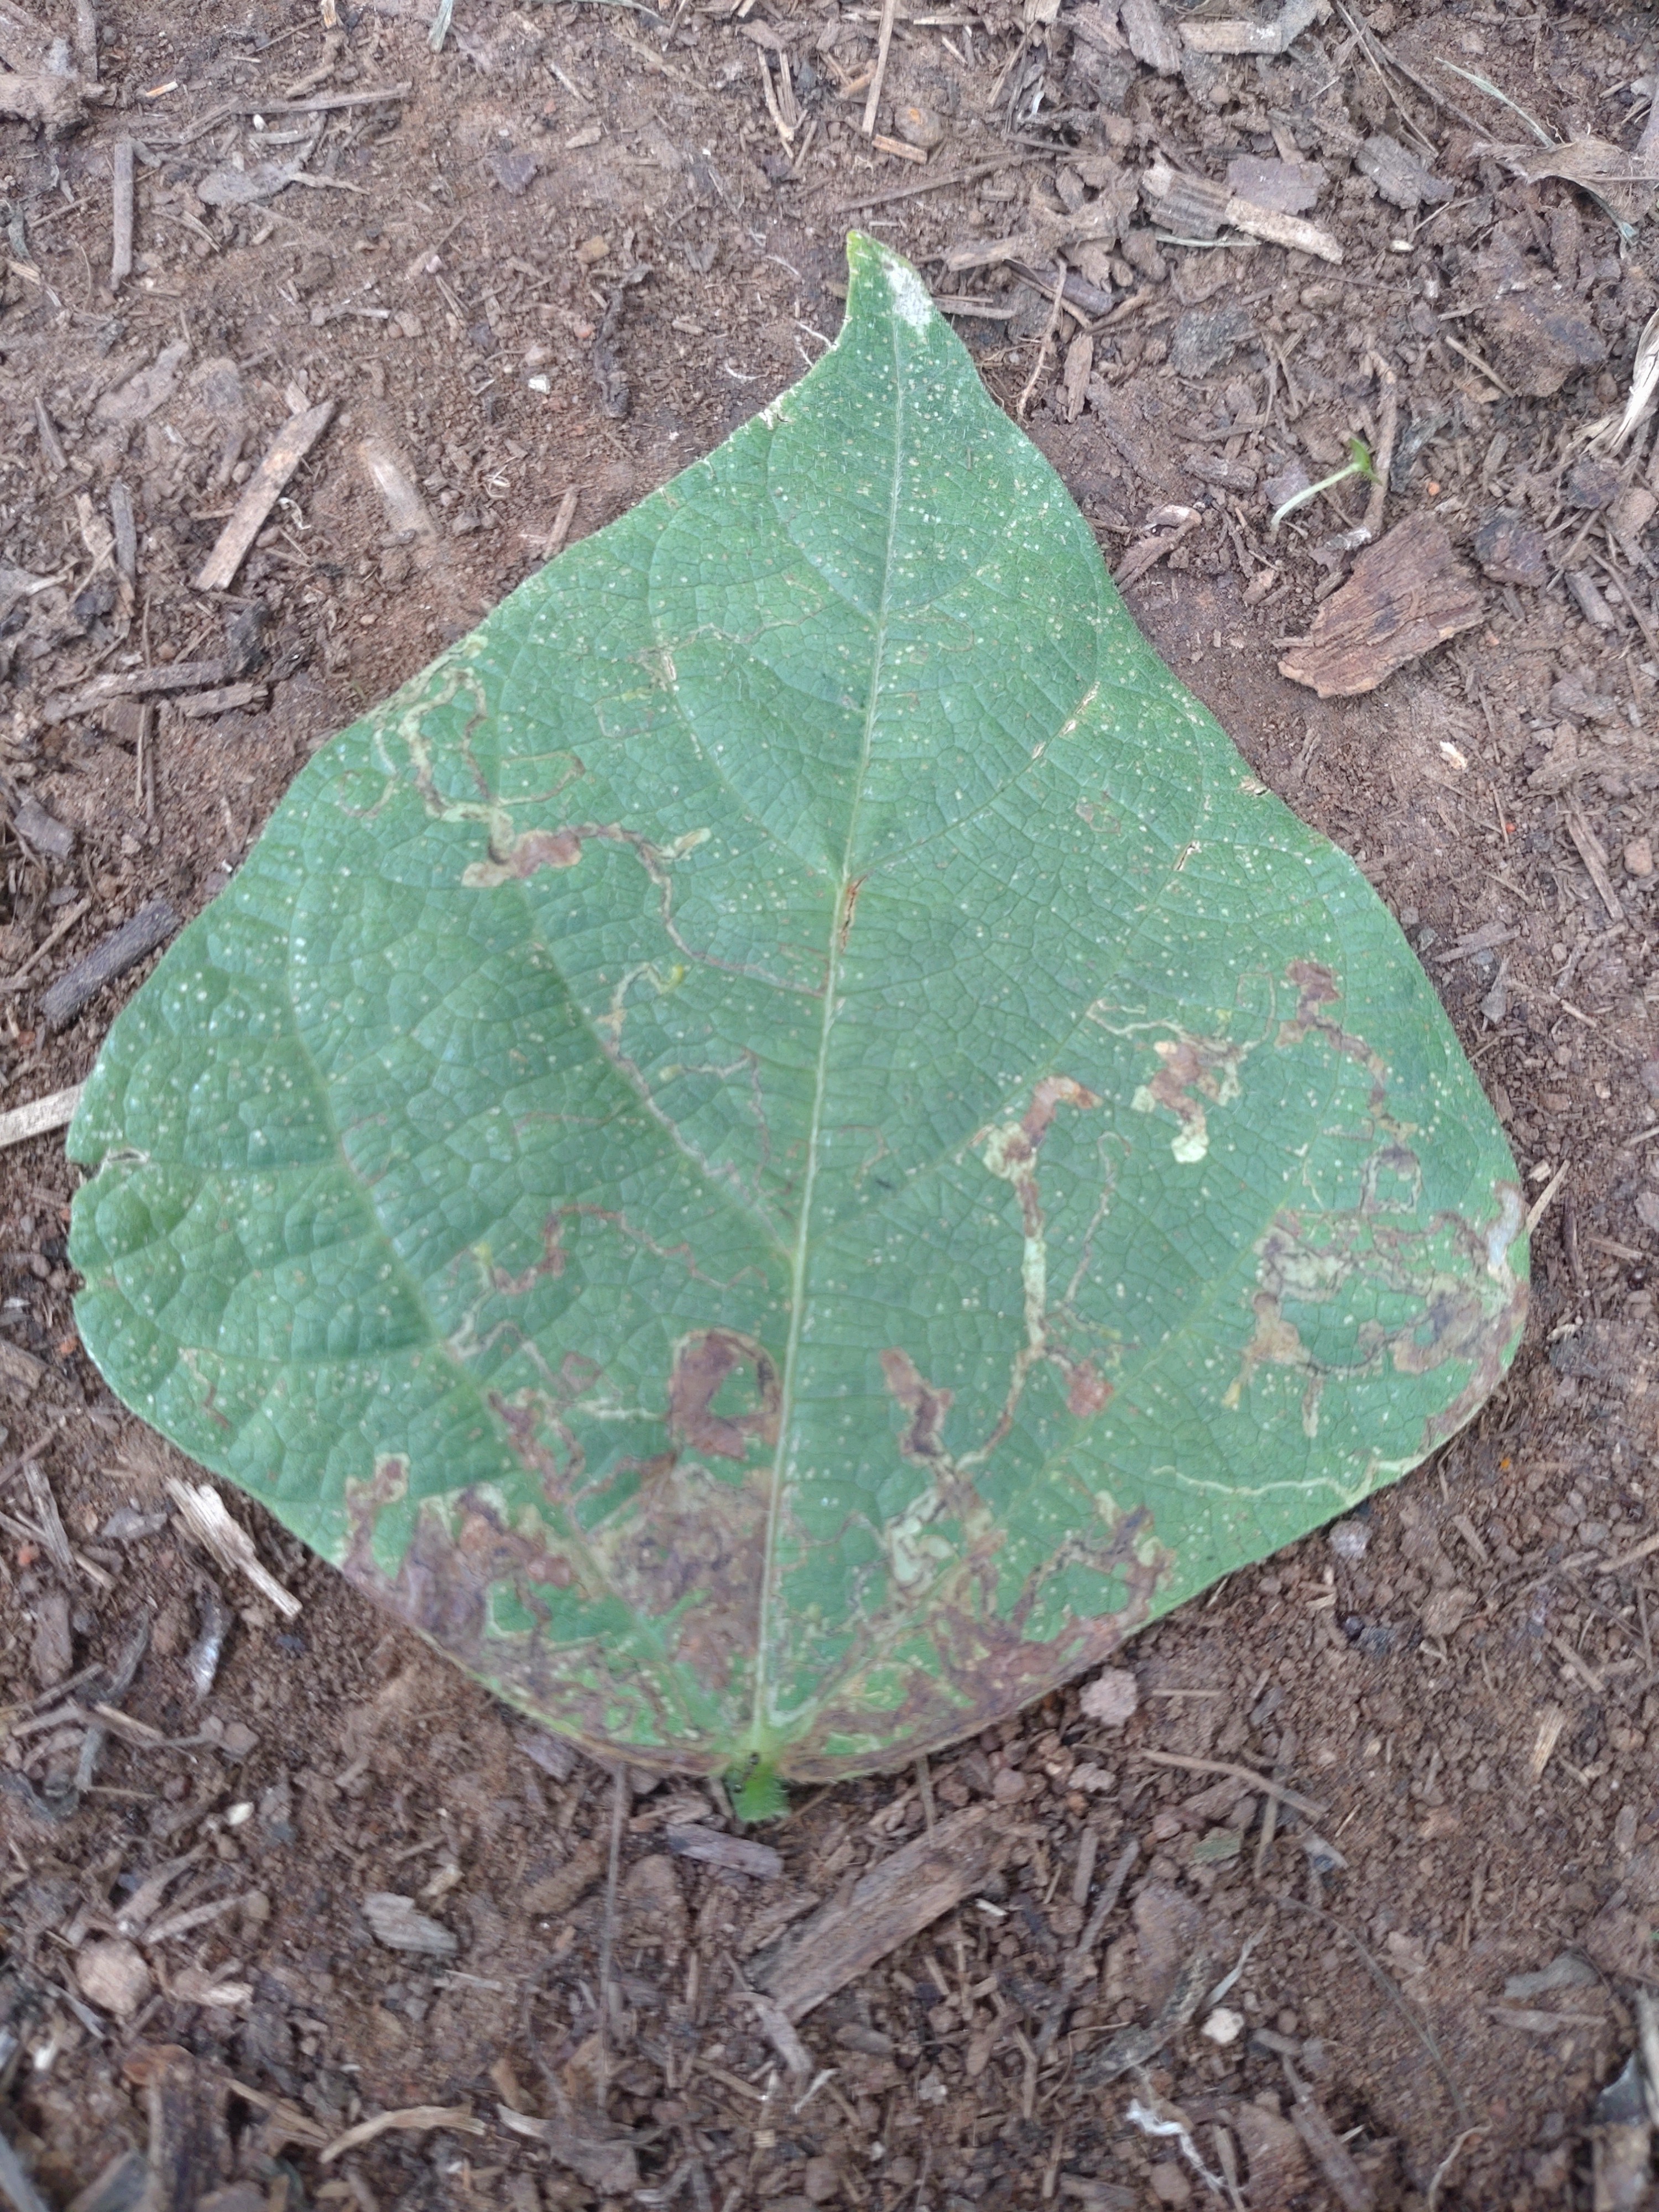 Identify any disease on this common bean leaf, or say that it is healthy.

anthracnose
